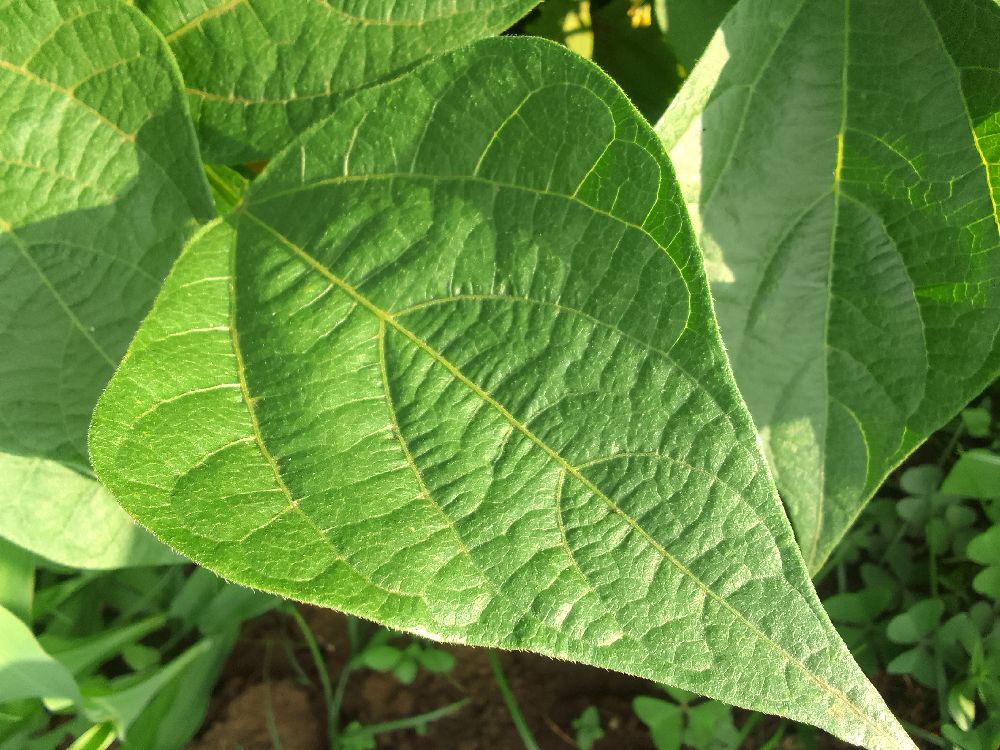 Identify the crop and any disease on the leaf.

common bean, healthy
